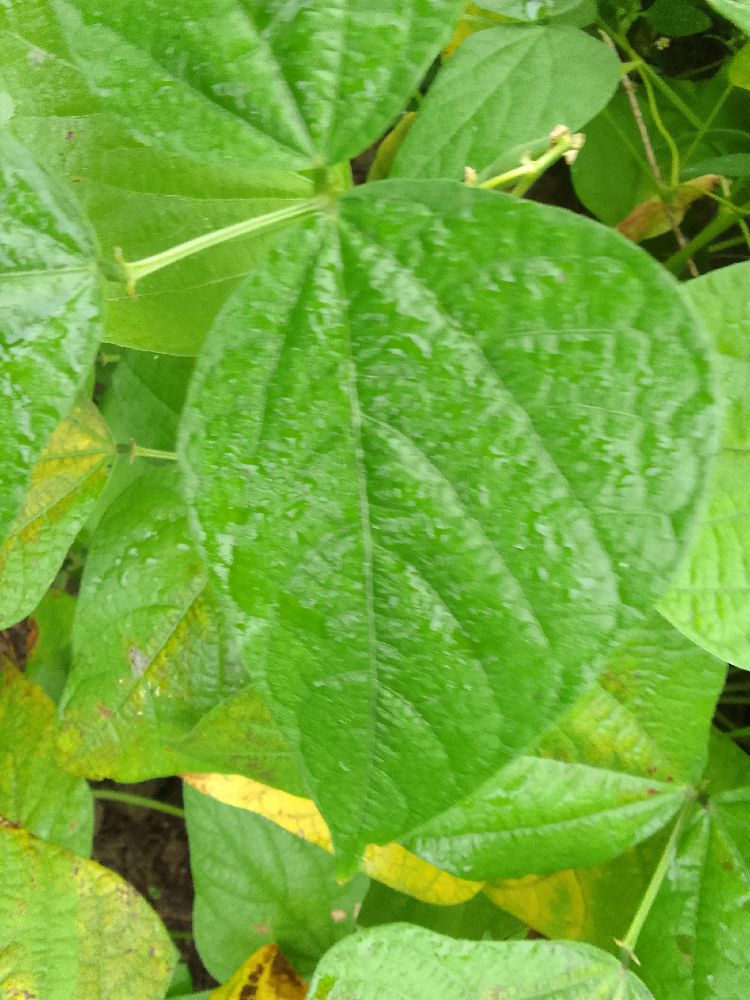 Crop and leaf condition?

common bean, healthy
